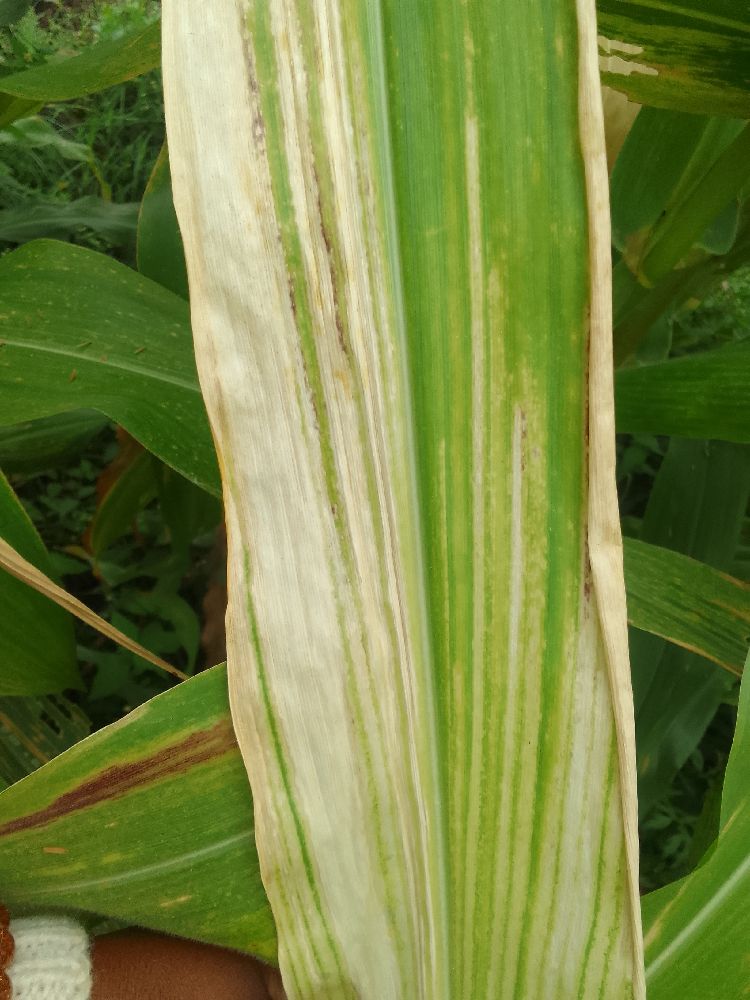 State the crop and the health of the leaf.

maize, maize lethal necrosis
